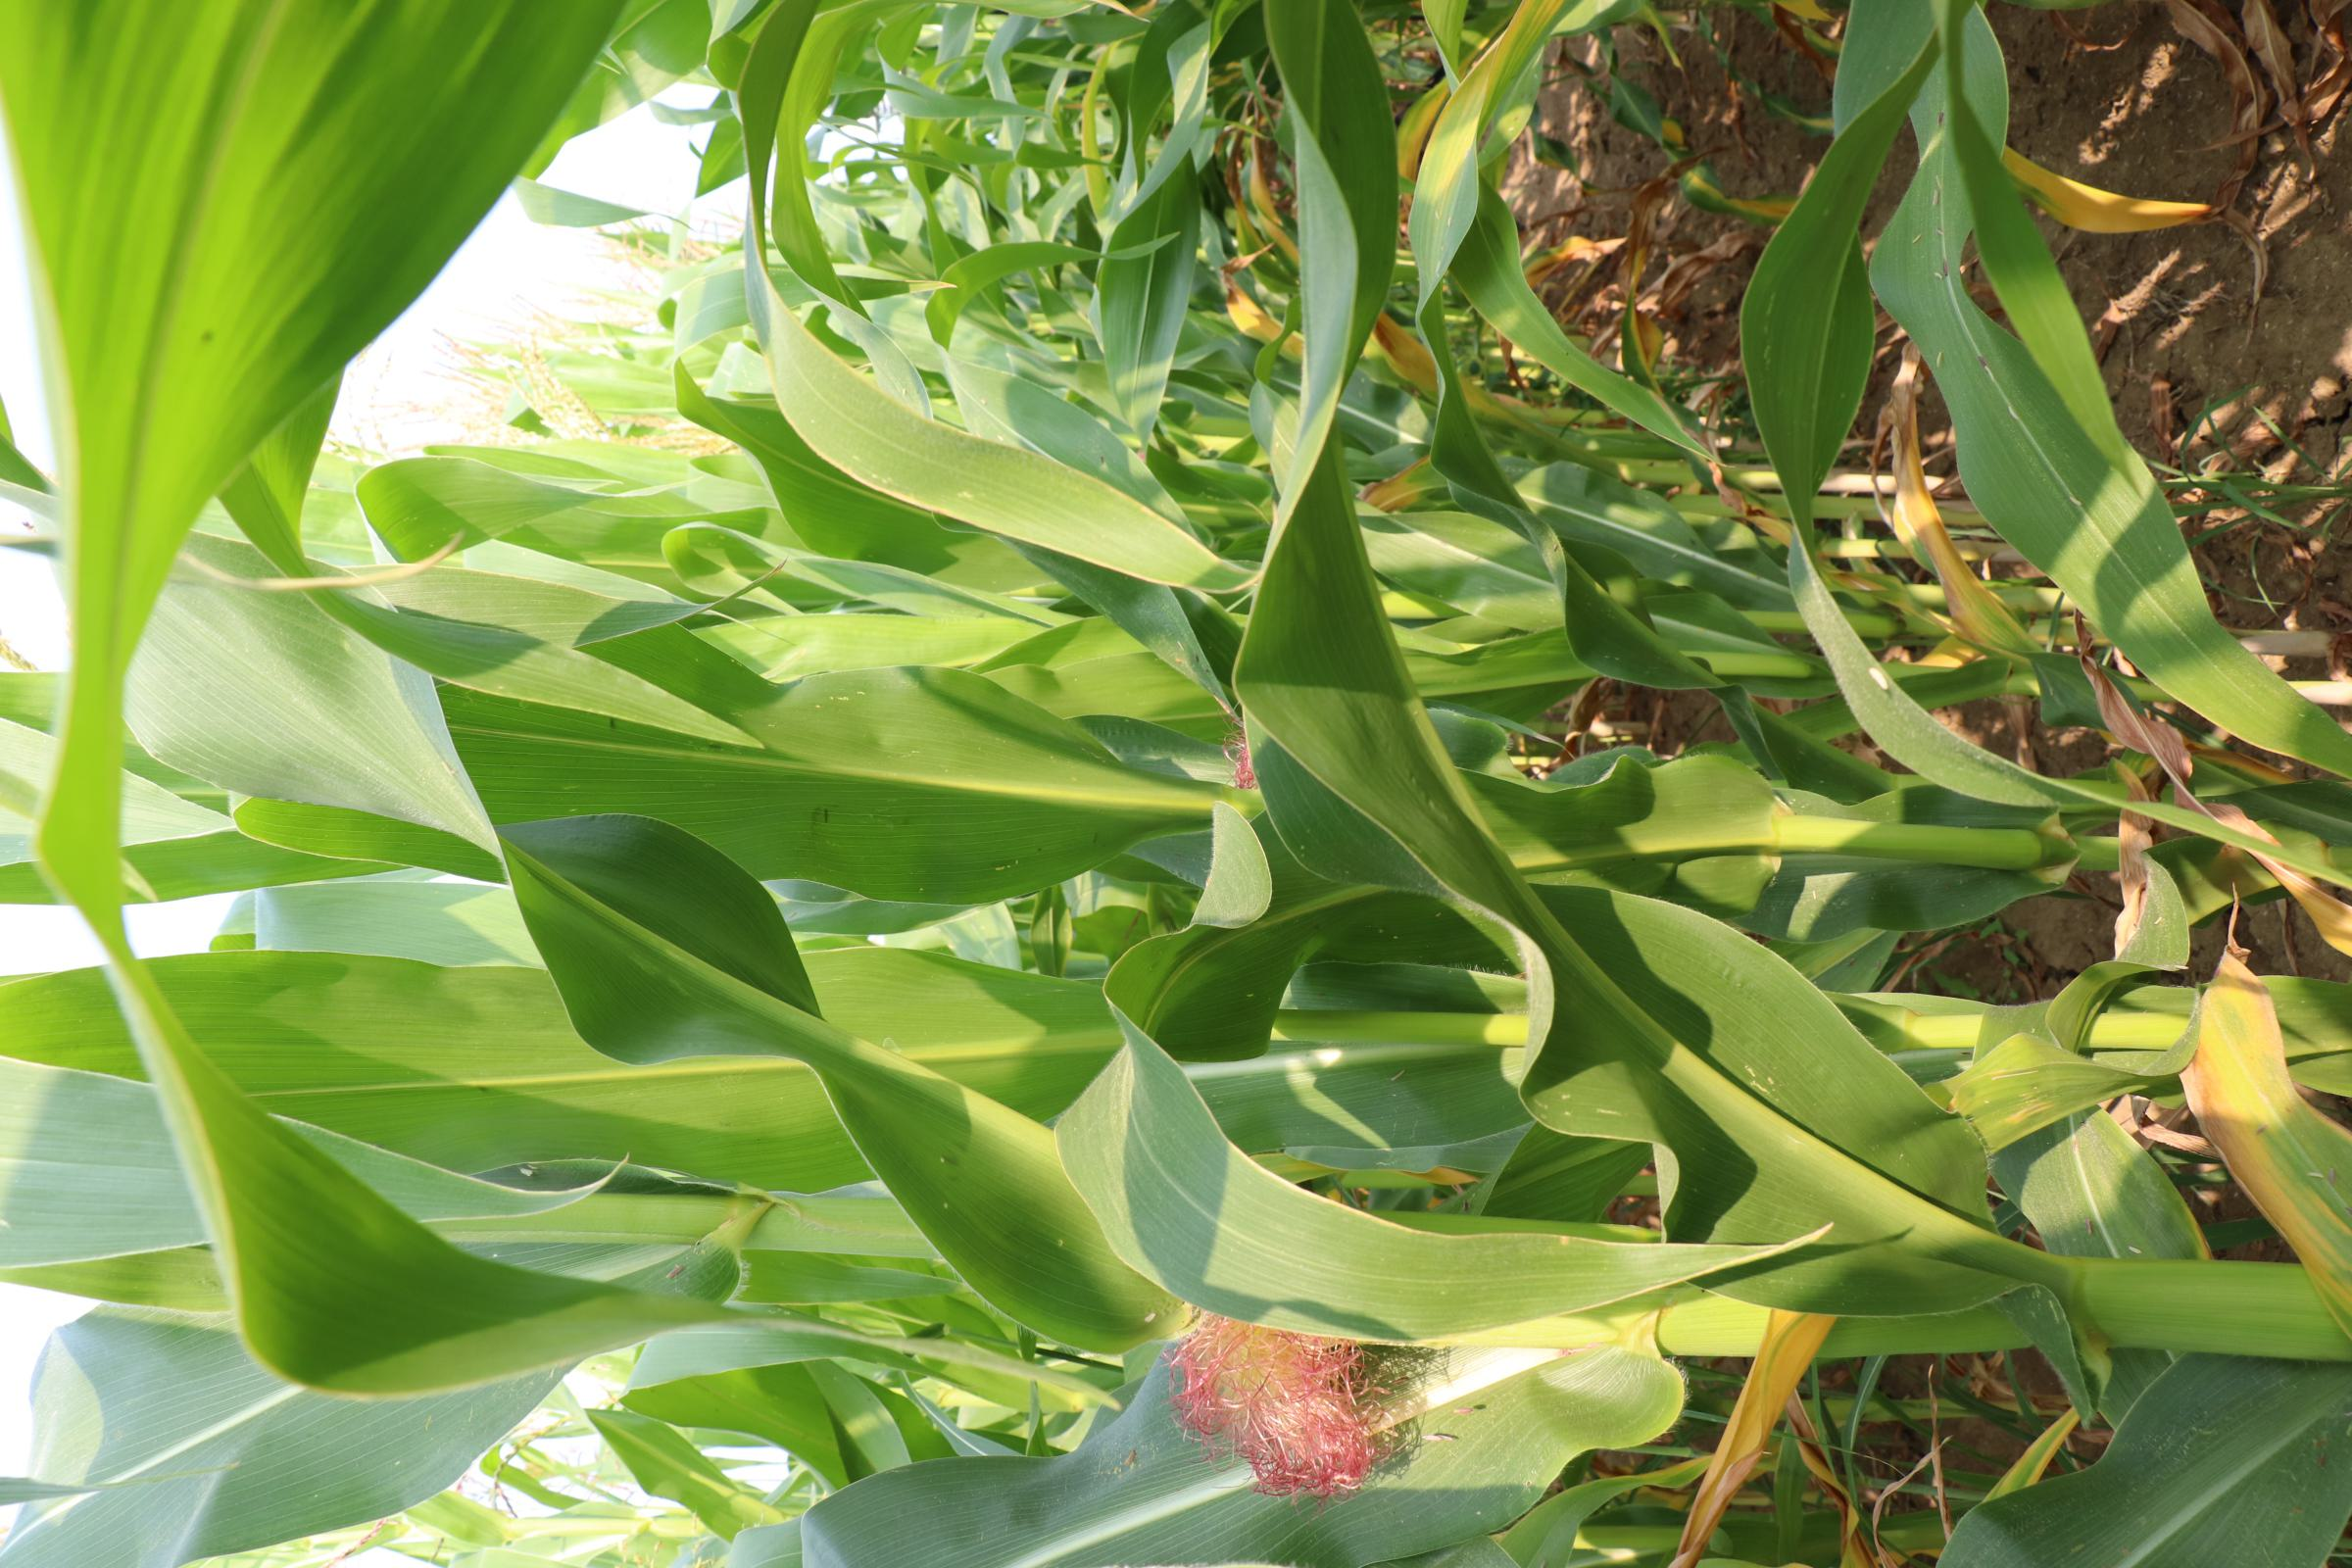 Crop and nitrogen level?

maize, no added nitrogen
